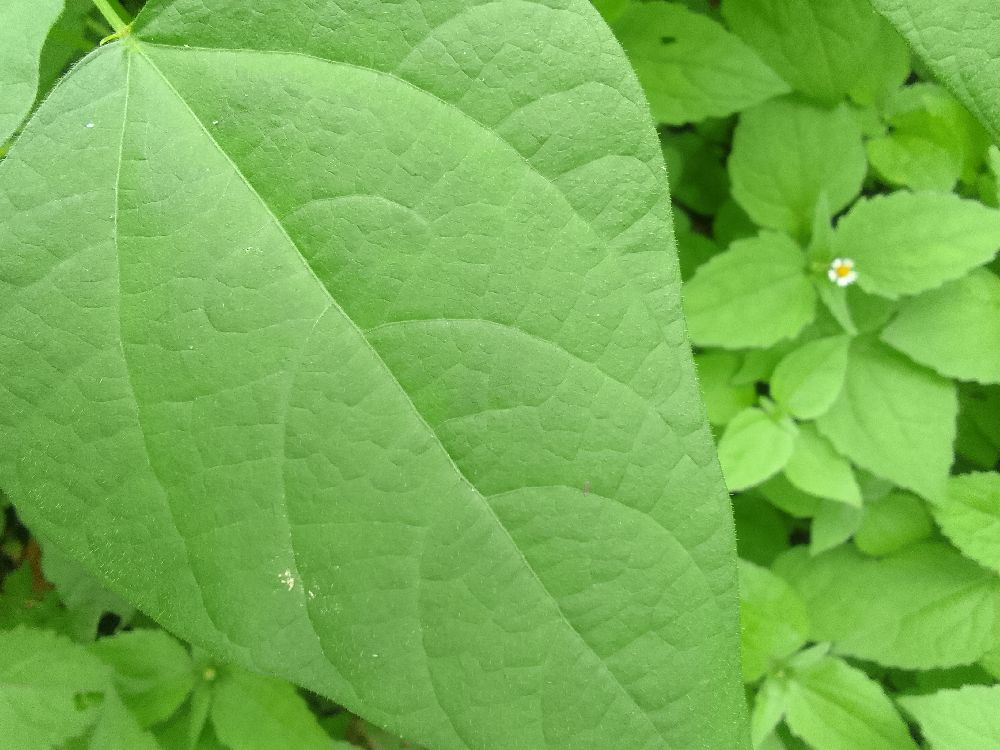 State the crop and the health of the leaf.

common bean, healthy
